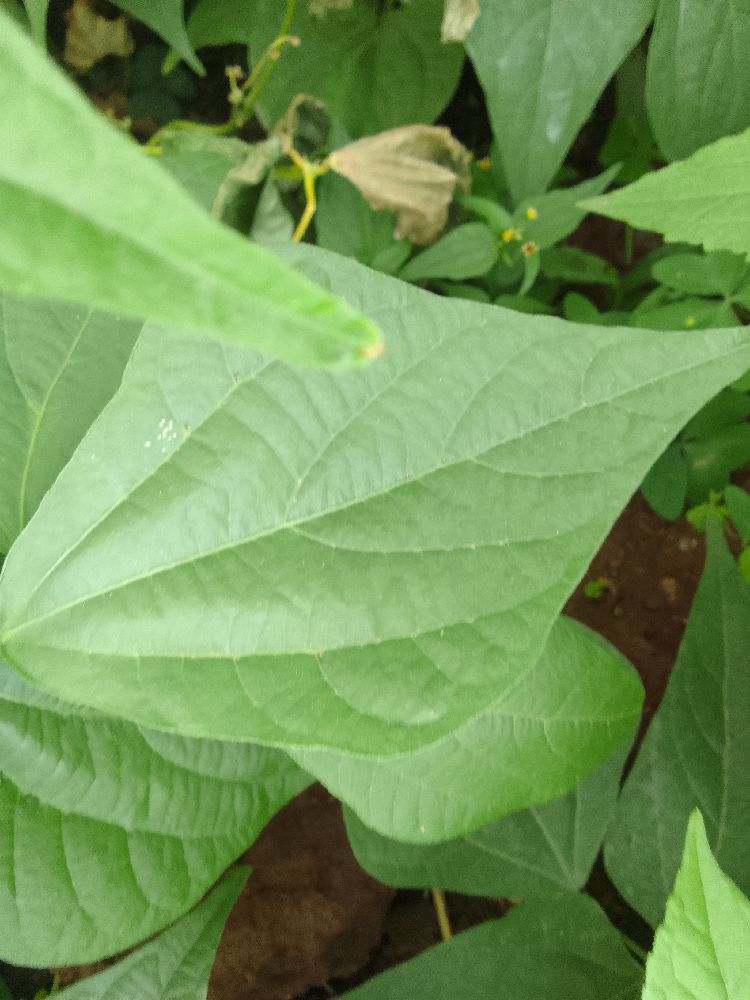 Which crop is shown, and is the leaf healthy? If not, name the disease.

common bean, healthy
